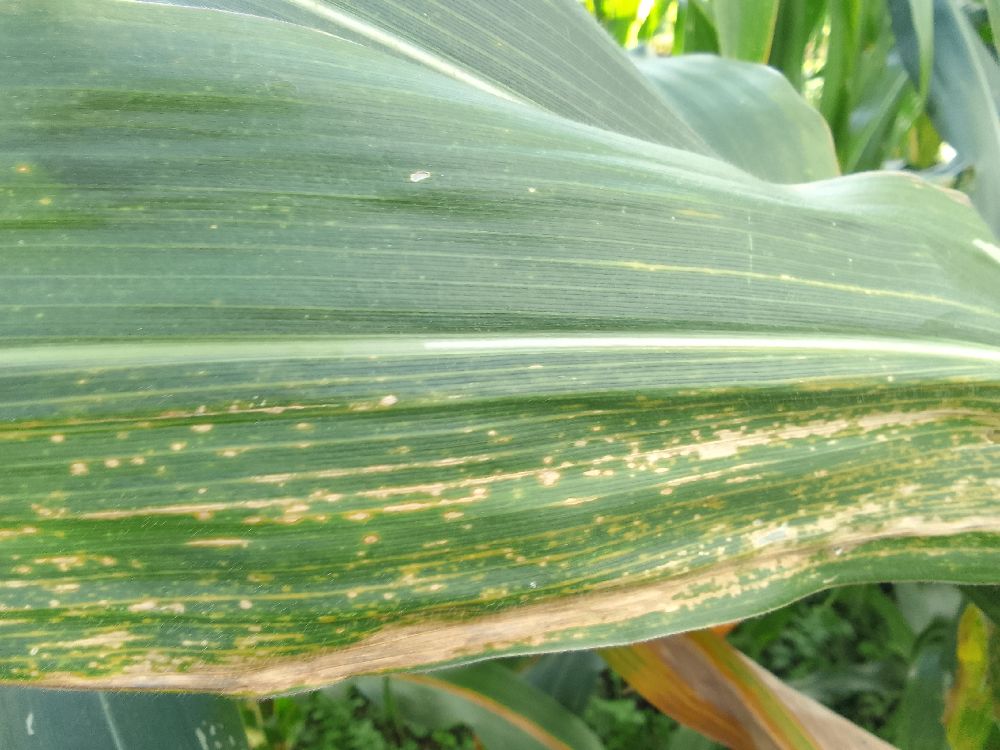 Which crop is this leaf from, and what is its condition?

maize, maize lethal necrosis
